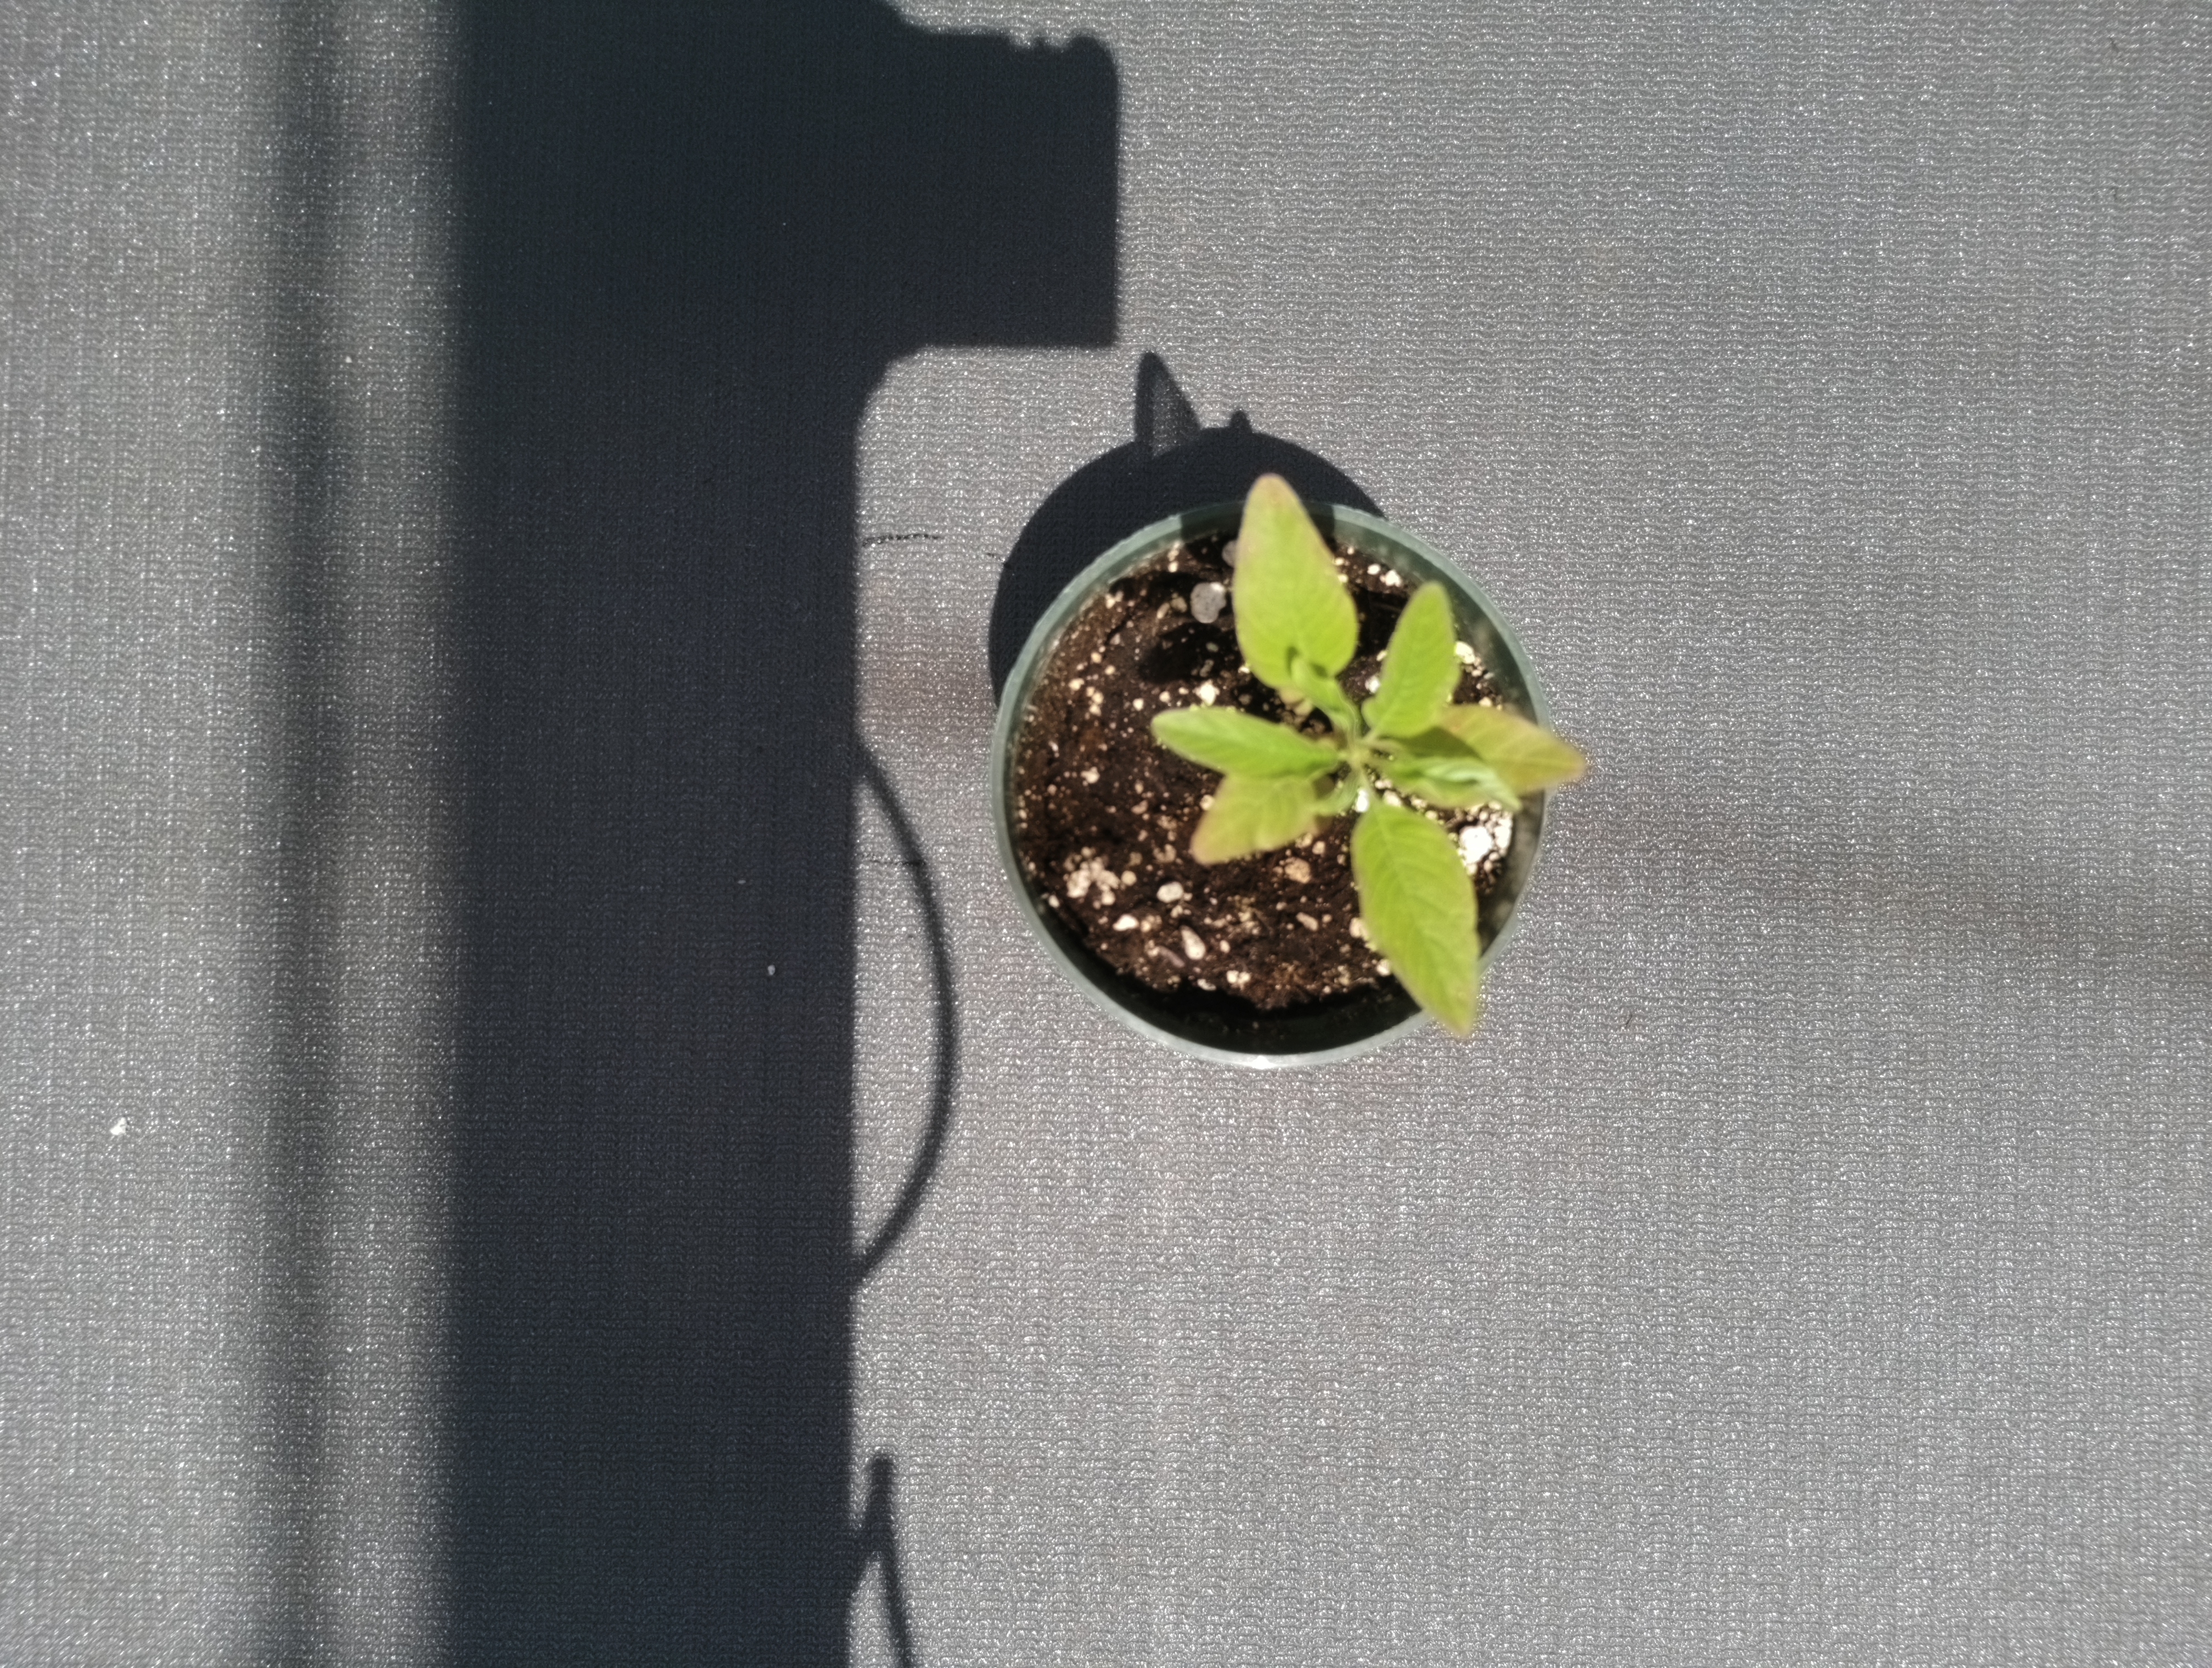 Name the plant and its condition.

waterhemp, chlorosis only
